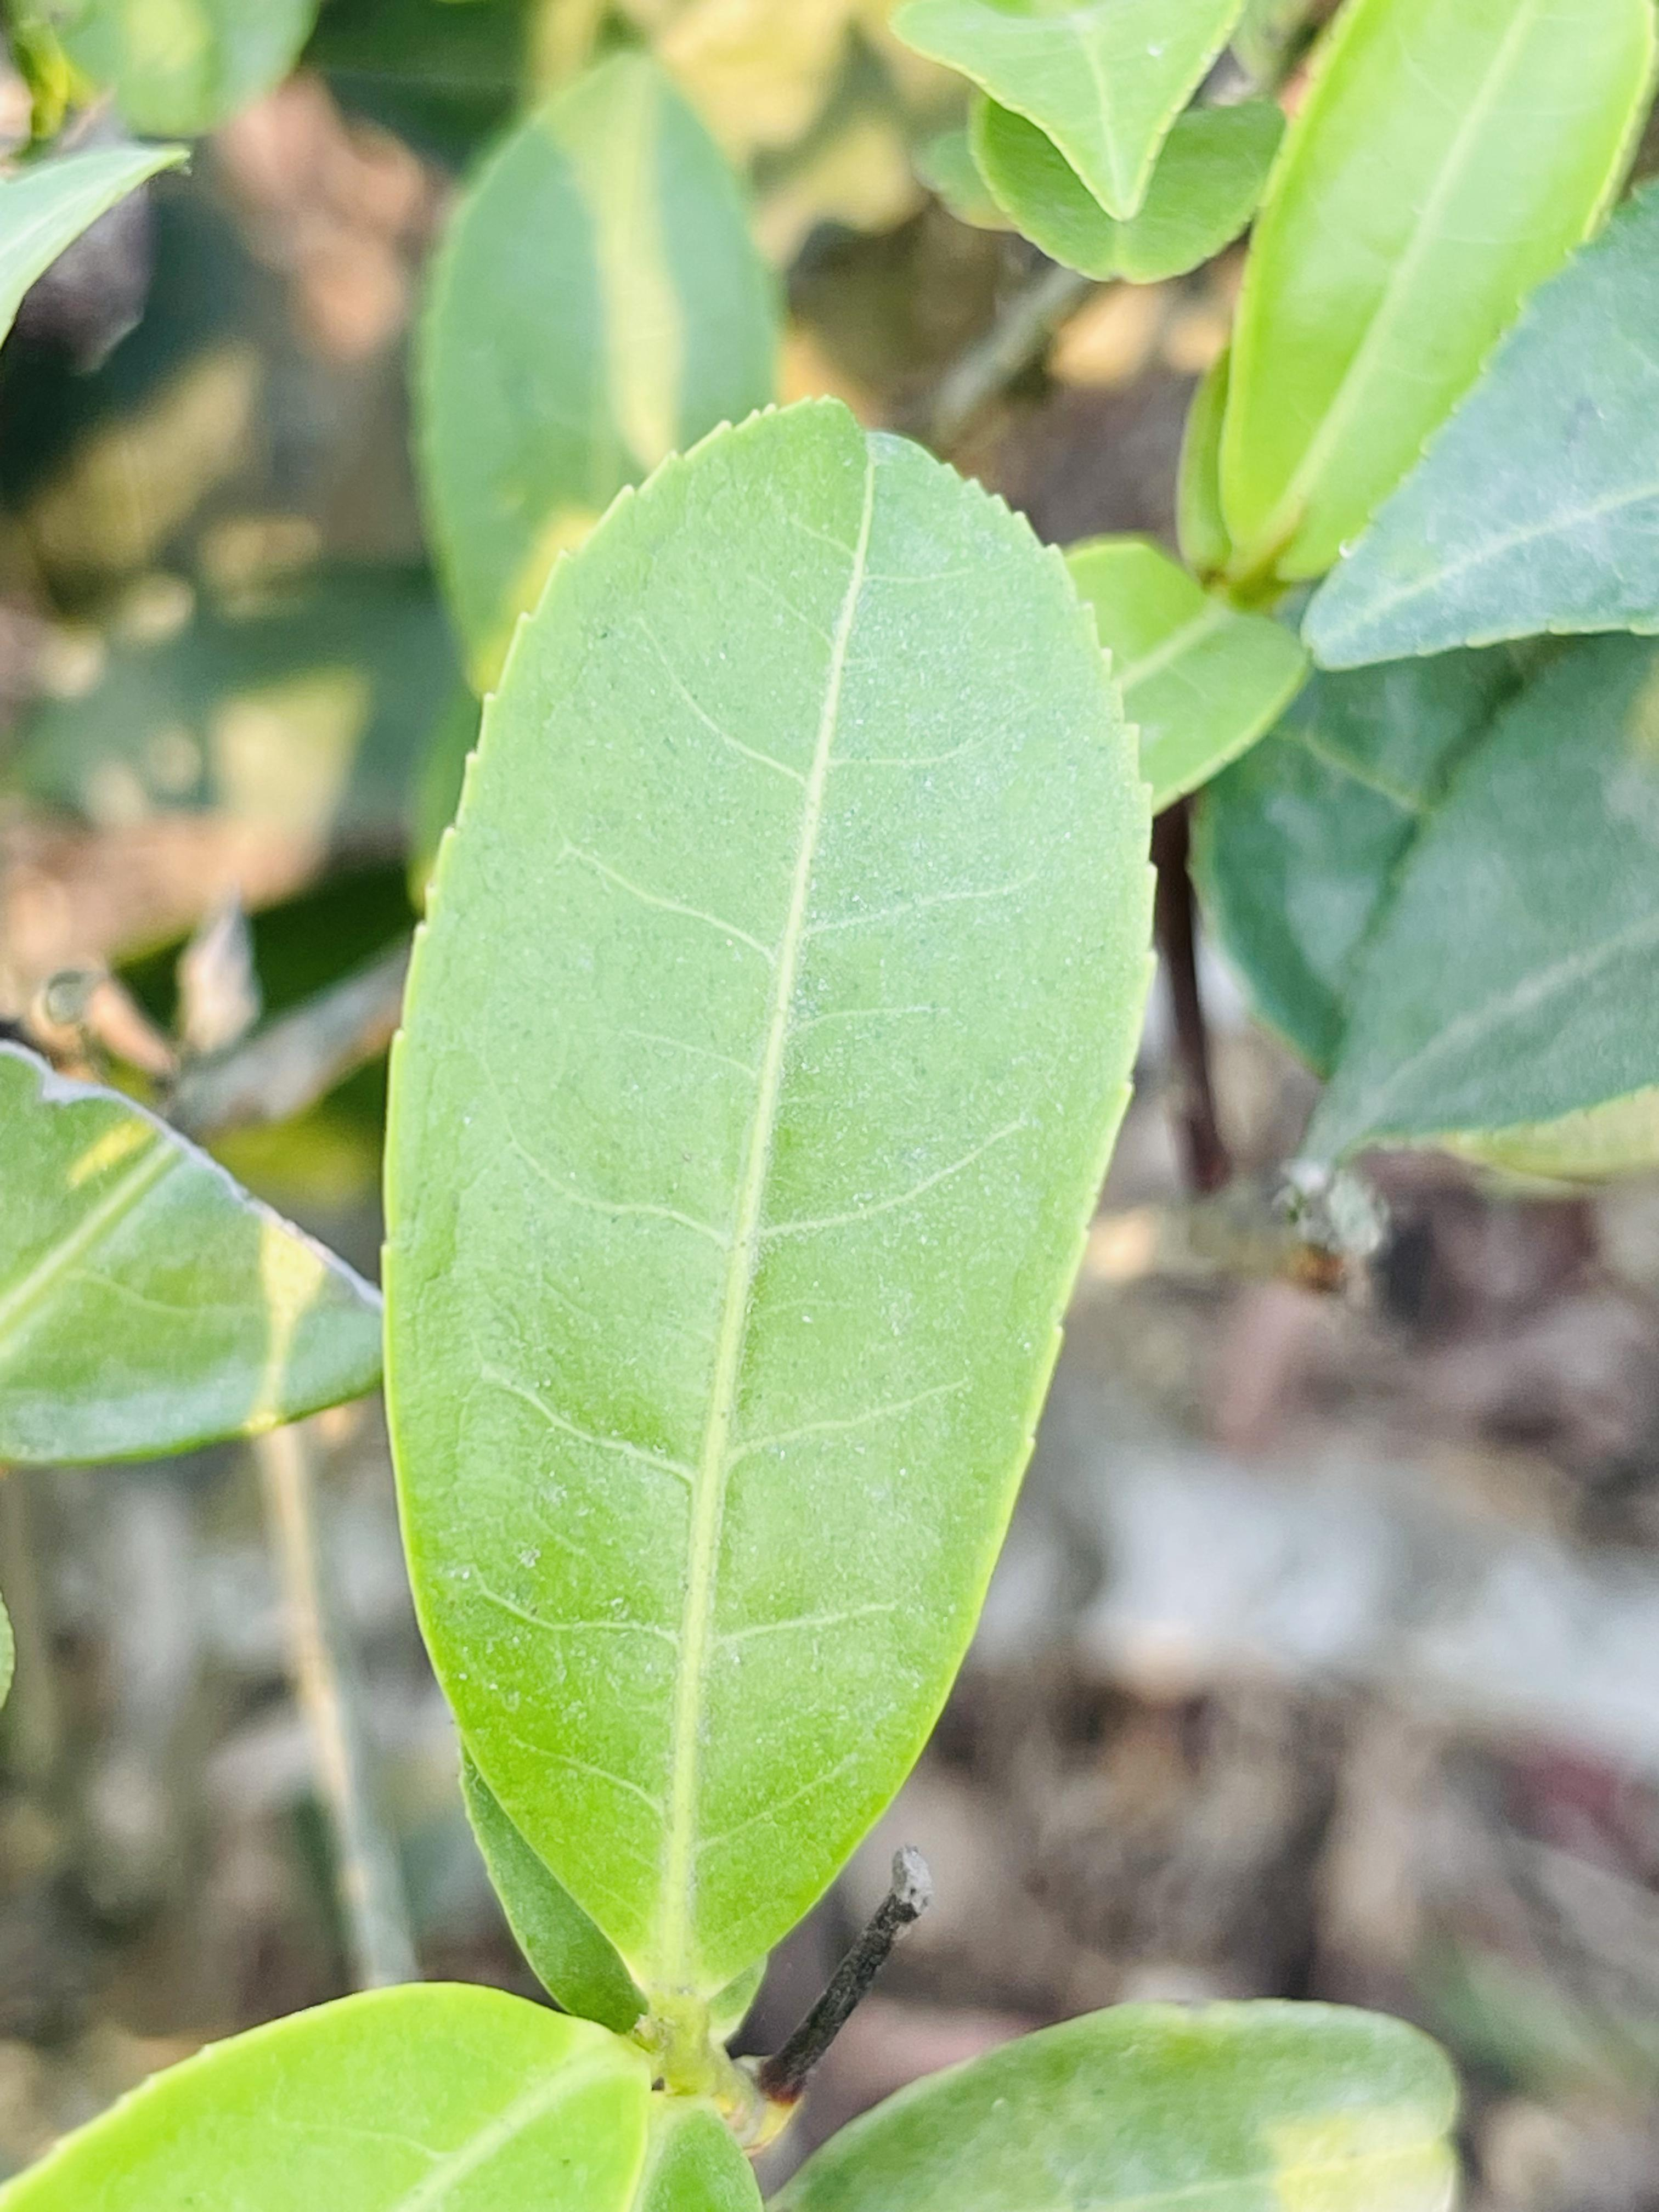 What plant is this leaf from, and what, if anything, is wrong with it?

tea, healthy leaf
